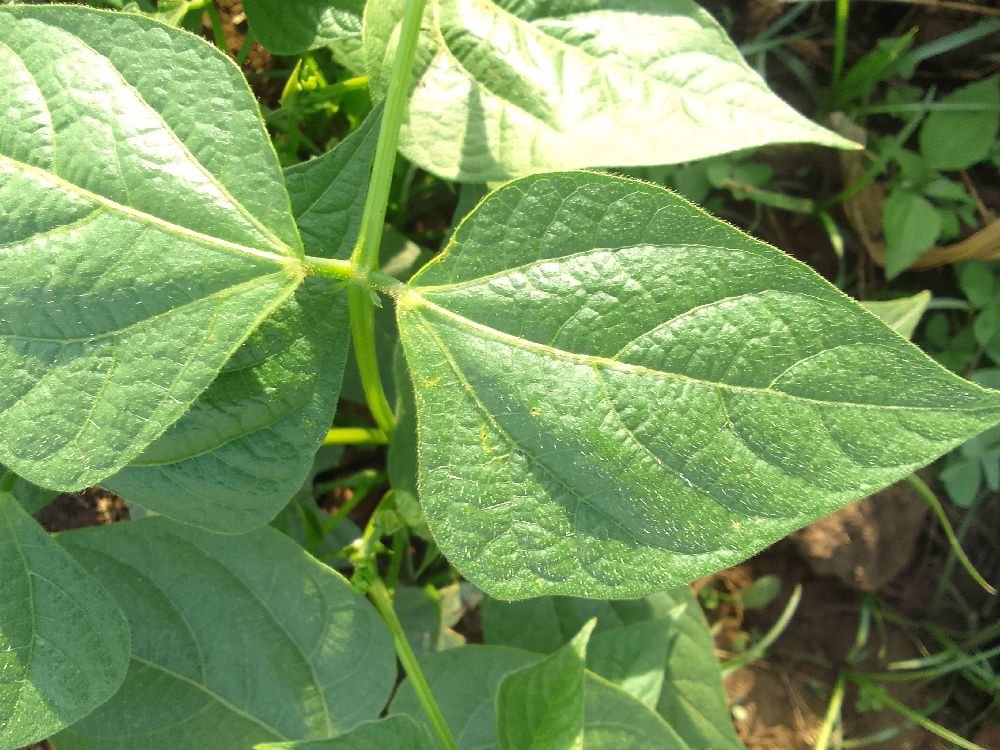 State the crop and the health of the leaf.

common bean, healthy
